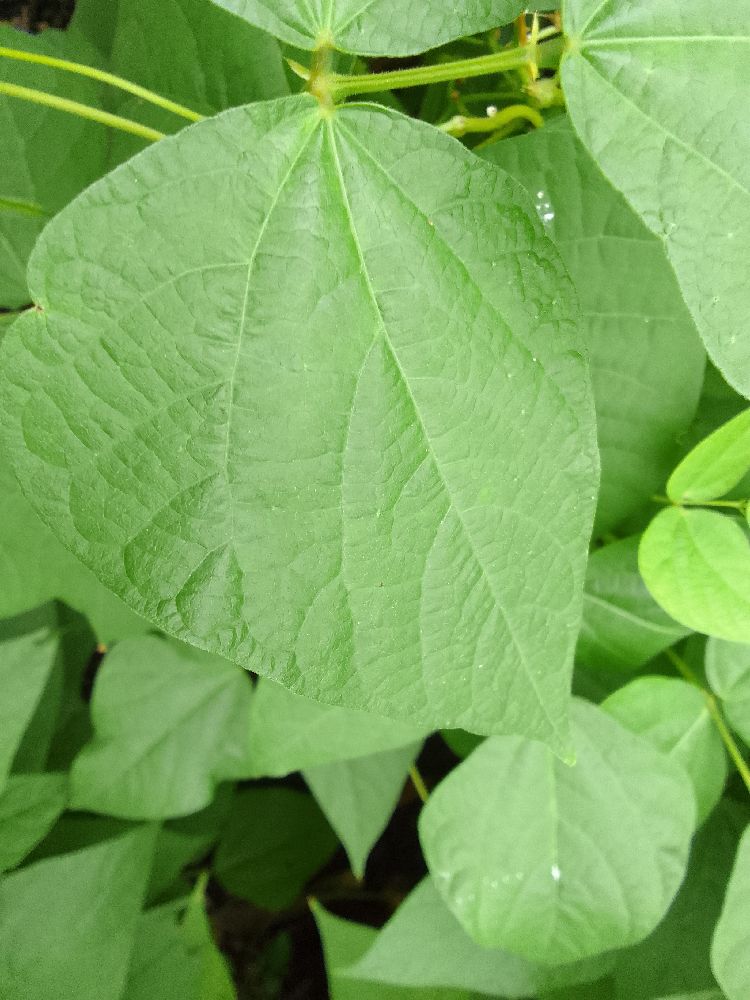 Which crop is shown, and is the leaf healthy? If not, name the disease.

common bean, healthy
